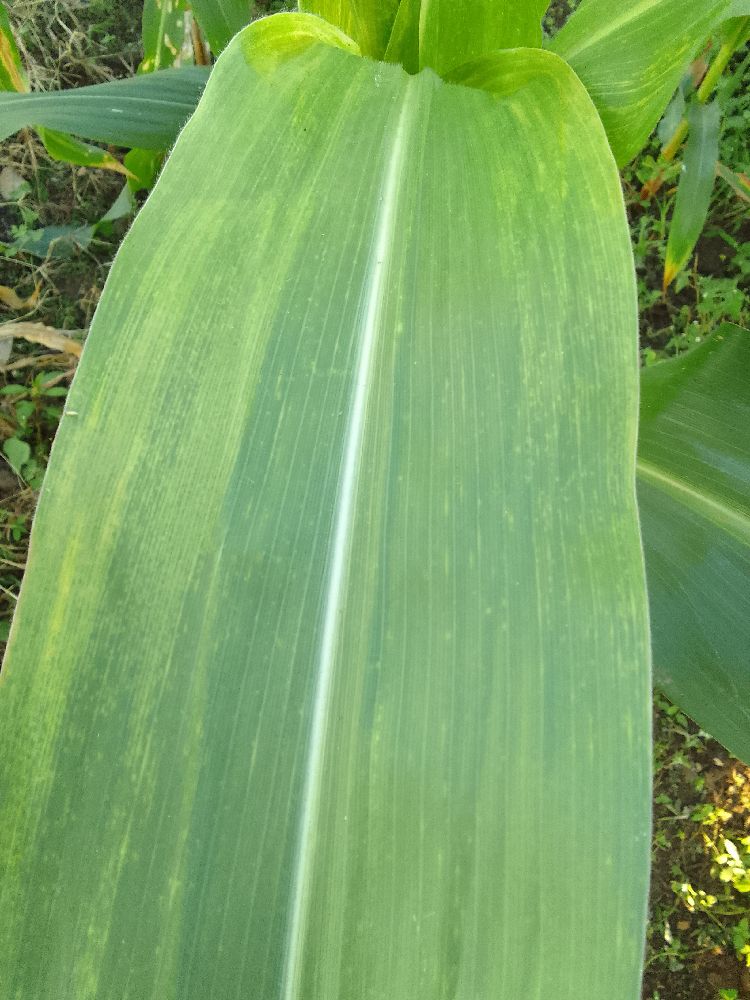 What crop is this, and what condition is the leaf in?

maize, maize lethal necrosis
